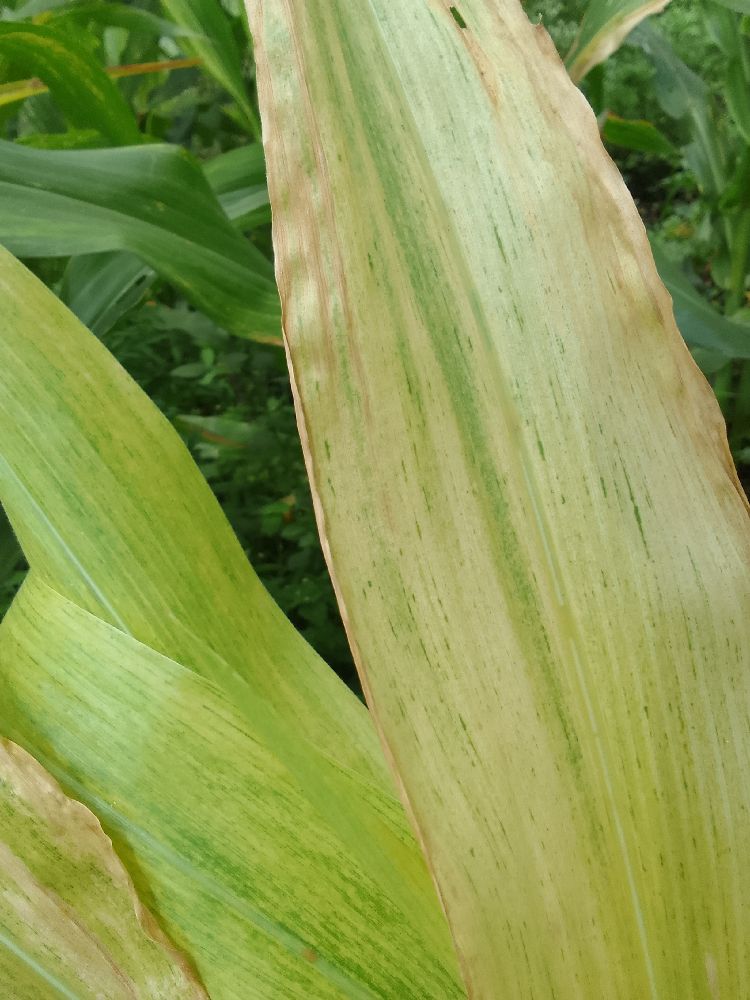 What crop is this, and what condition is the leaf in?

maize, maize lethal necrosis
